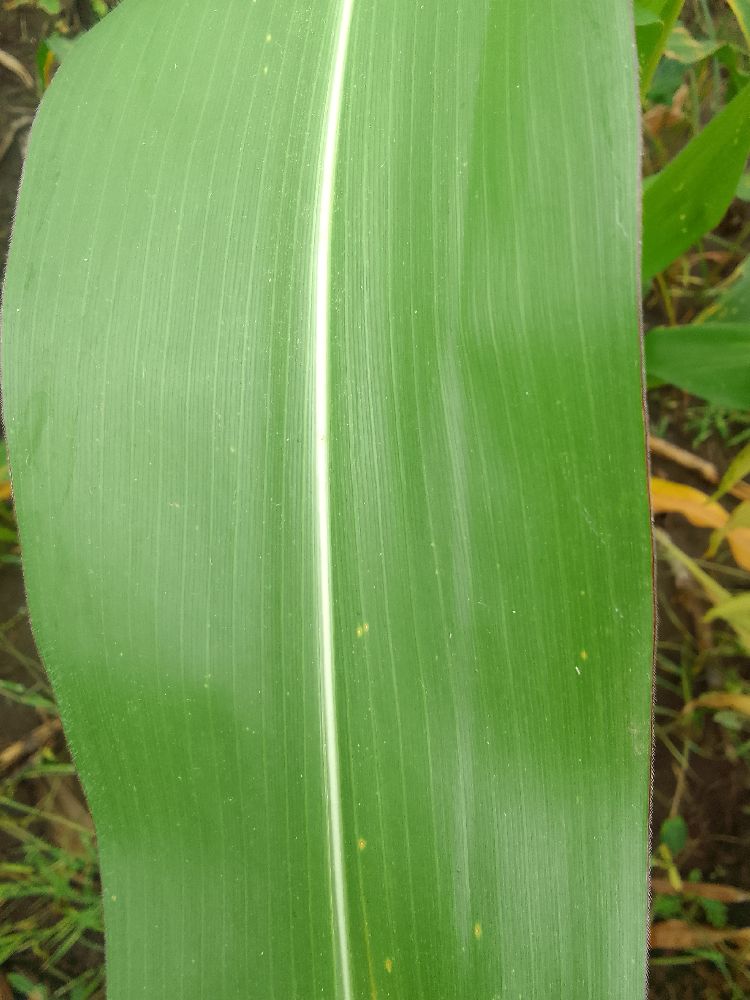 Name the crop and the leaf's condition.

maize, healthy
